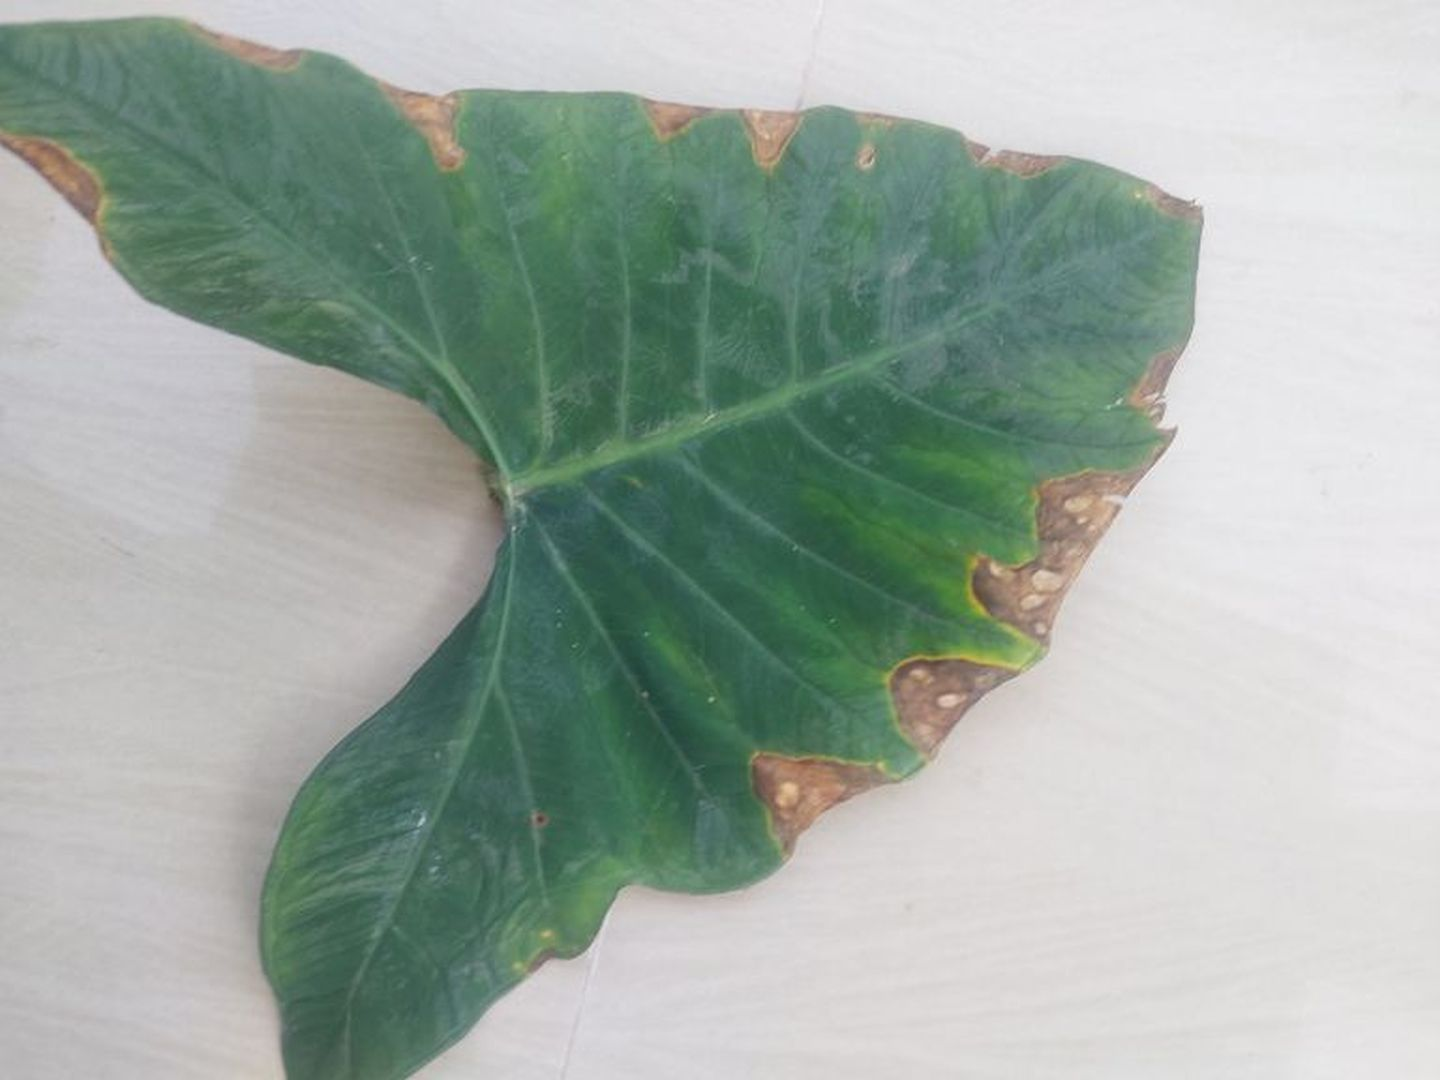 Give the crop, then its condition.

taro, leaf blight
